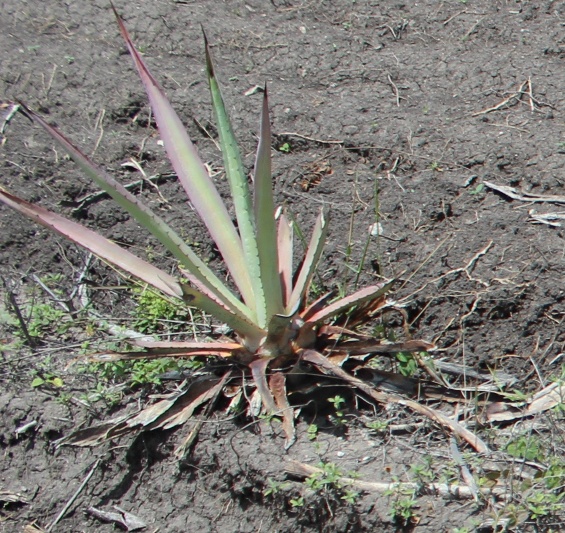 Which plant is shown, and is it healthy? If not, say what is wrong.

agave, sick
